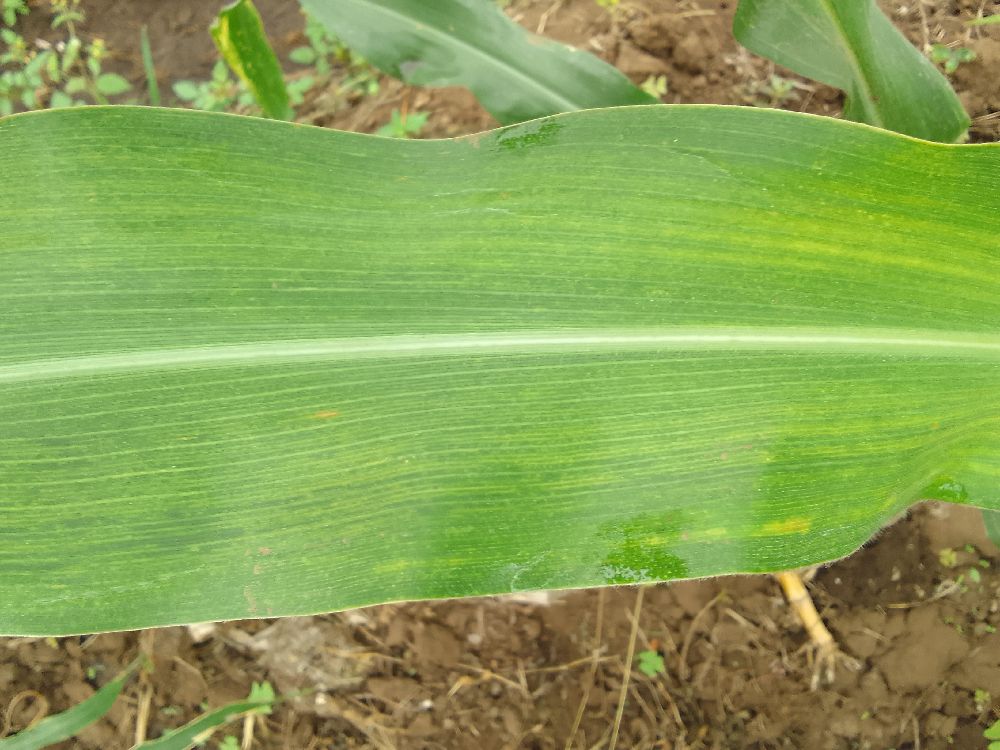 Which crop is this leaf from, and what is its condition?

maize, maize lethal necrosis
